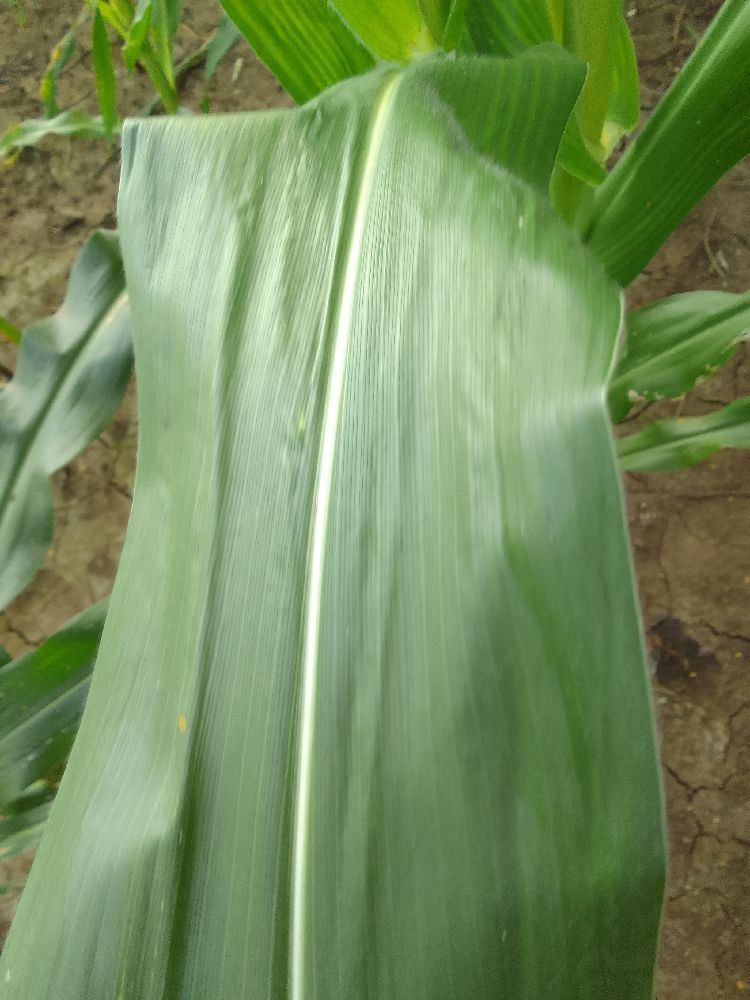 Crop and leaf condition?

maize, healthy
